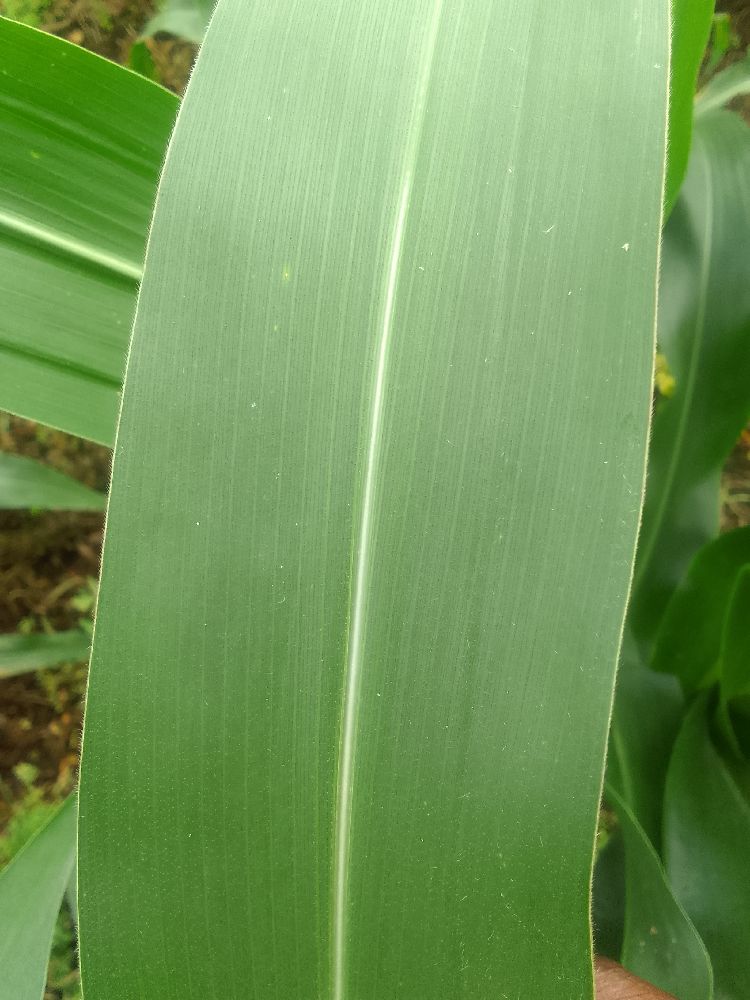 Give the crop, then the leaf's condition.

maize, healthy
